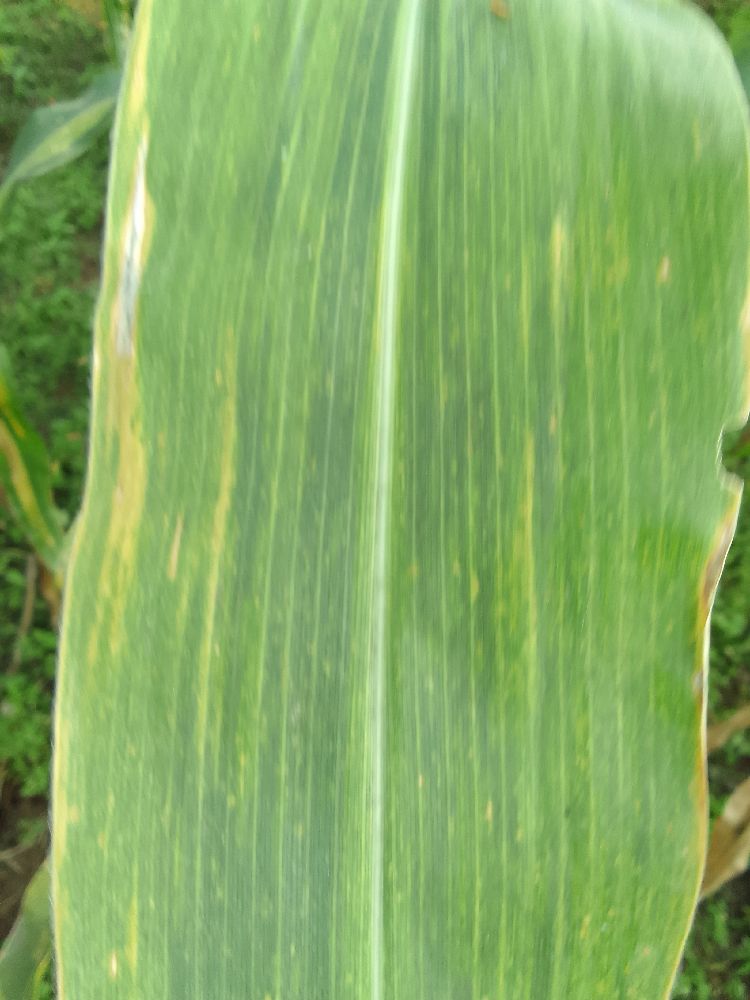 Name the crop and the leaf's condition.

maize, maize lethal necrosis
